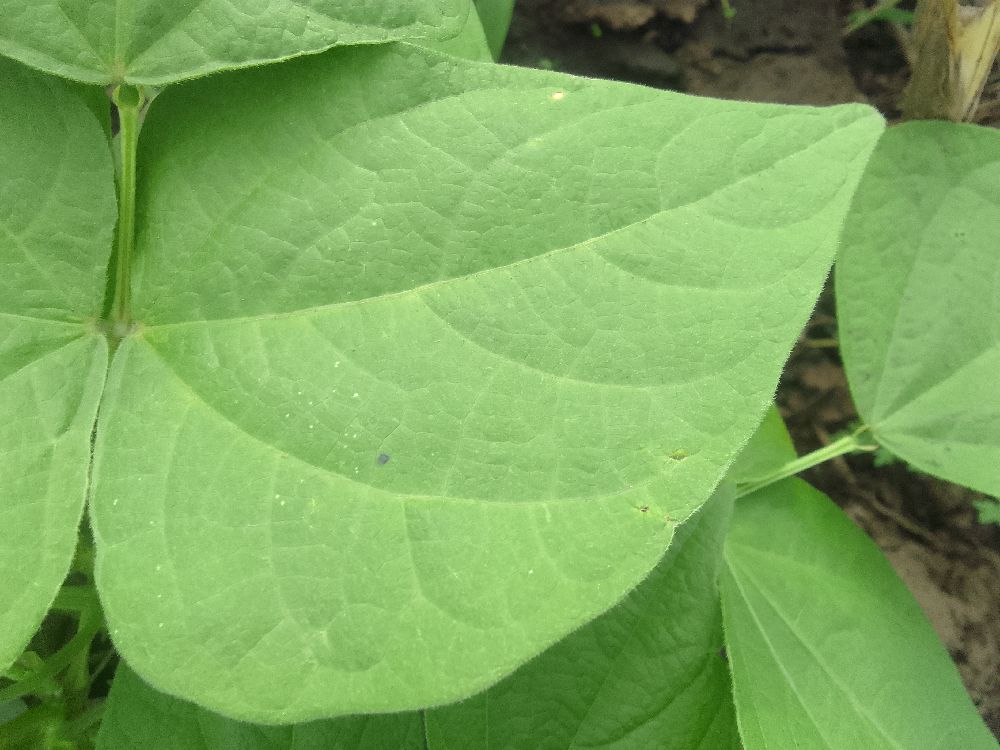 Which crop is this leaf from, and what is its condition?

common bean, healthy
